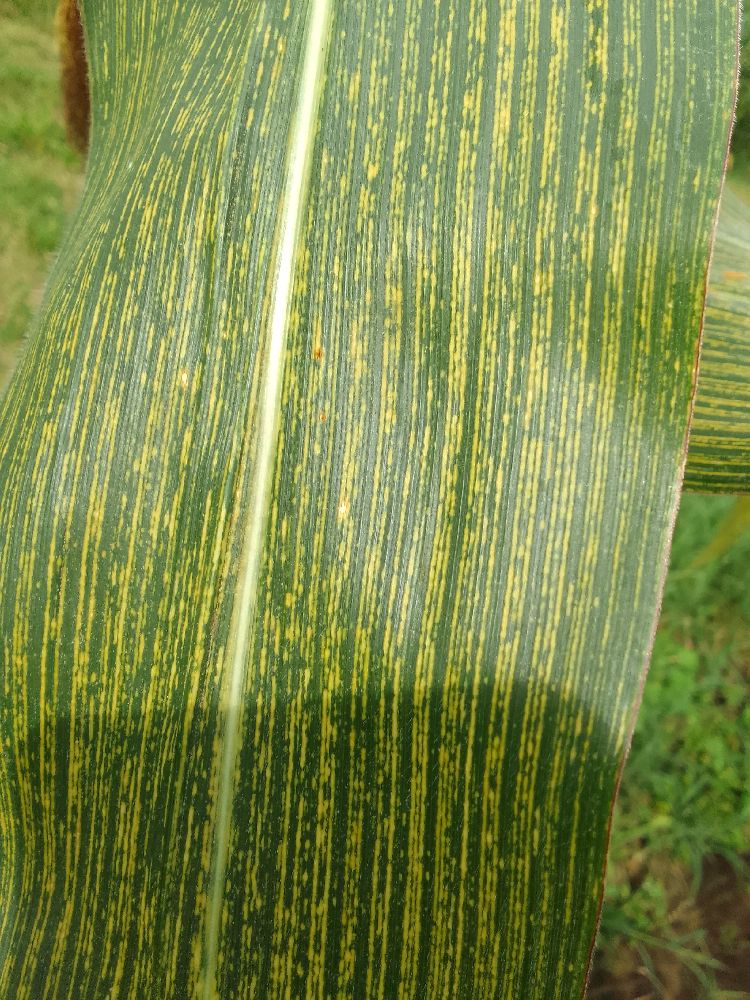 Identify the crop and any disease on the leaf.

maize, maize streak virus
